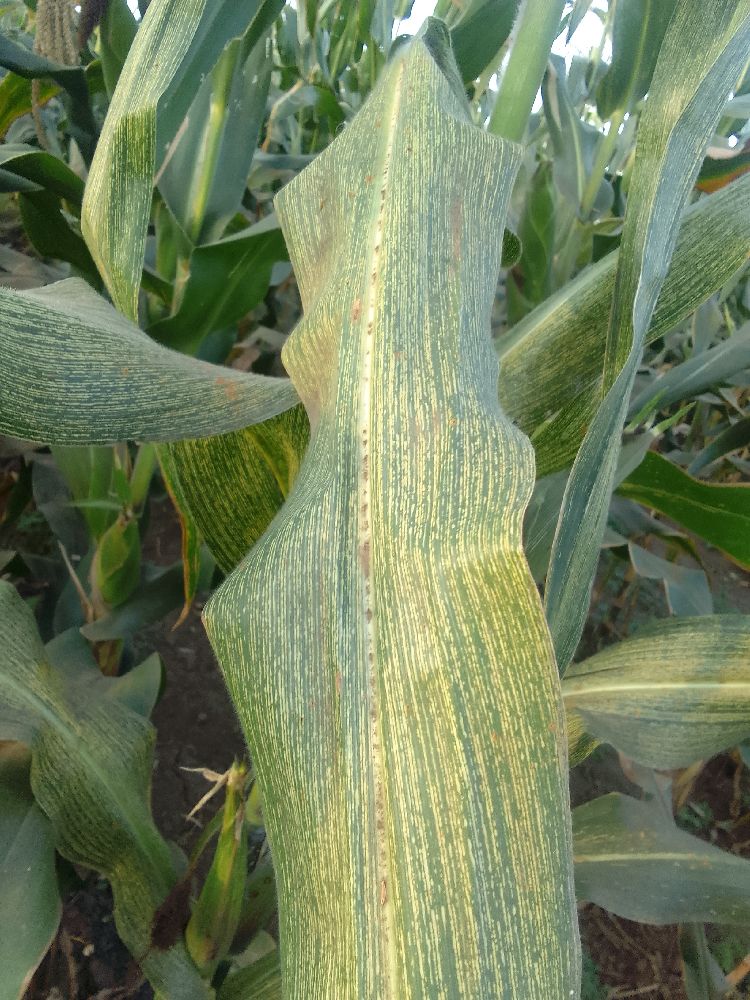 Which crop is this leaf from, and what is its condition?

maize, maize streak virus
